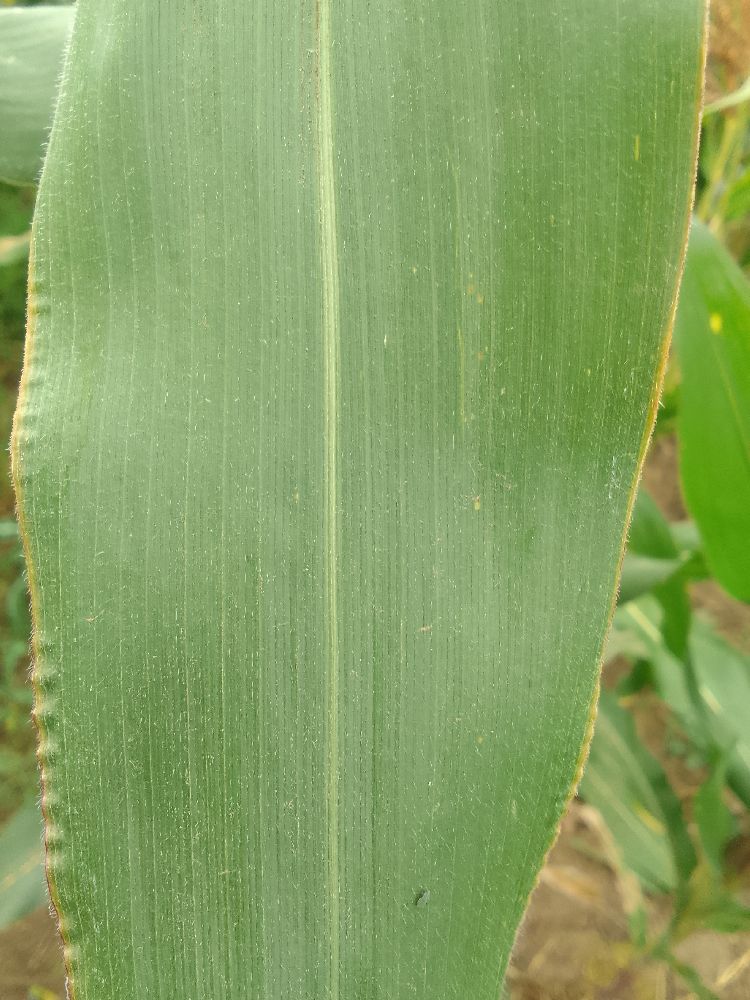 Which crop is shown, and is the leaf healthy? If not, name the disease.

maize, healthy
